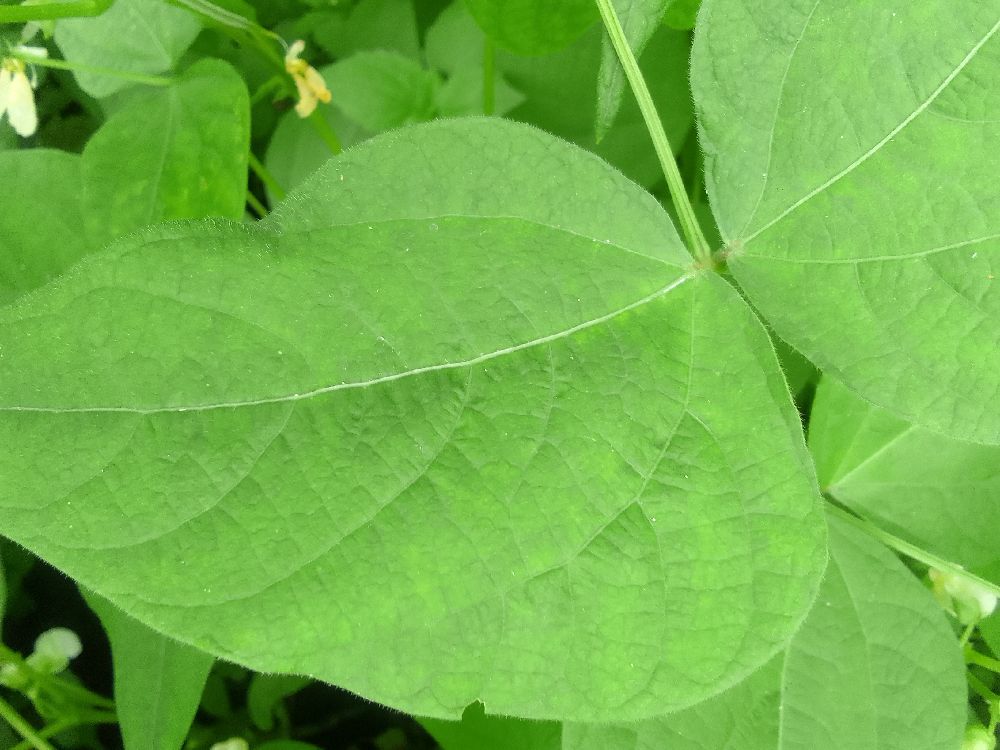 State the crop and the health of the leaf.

common bean, healthy
